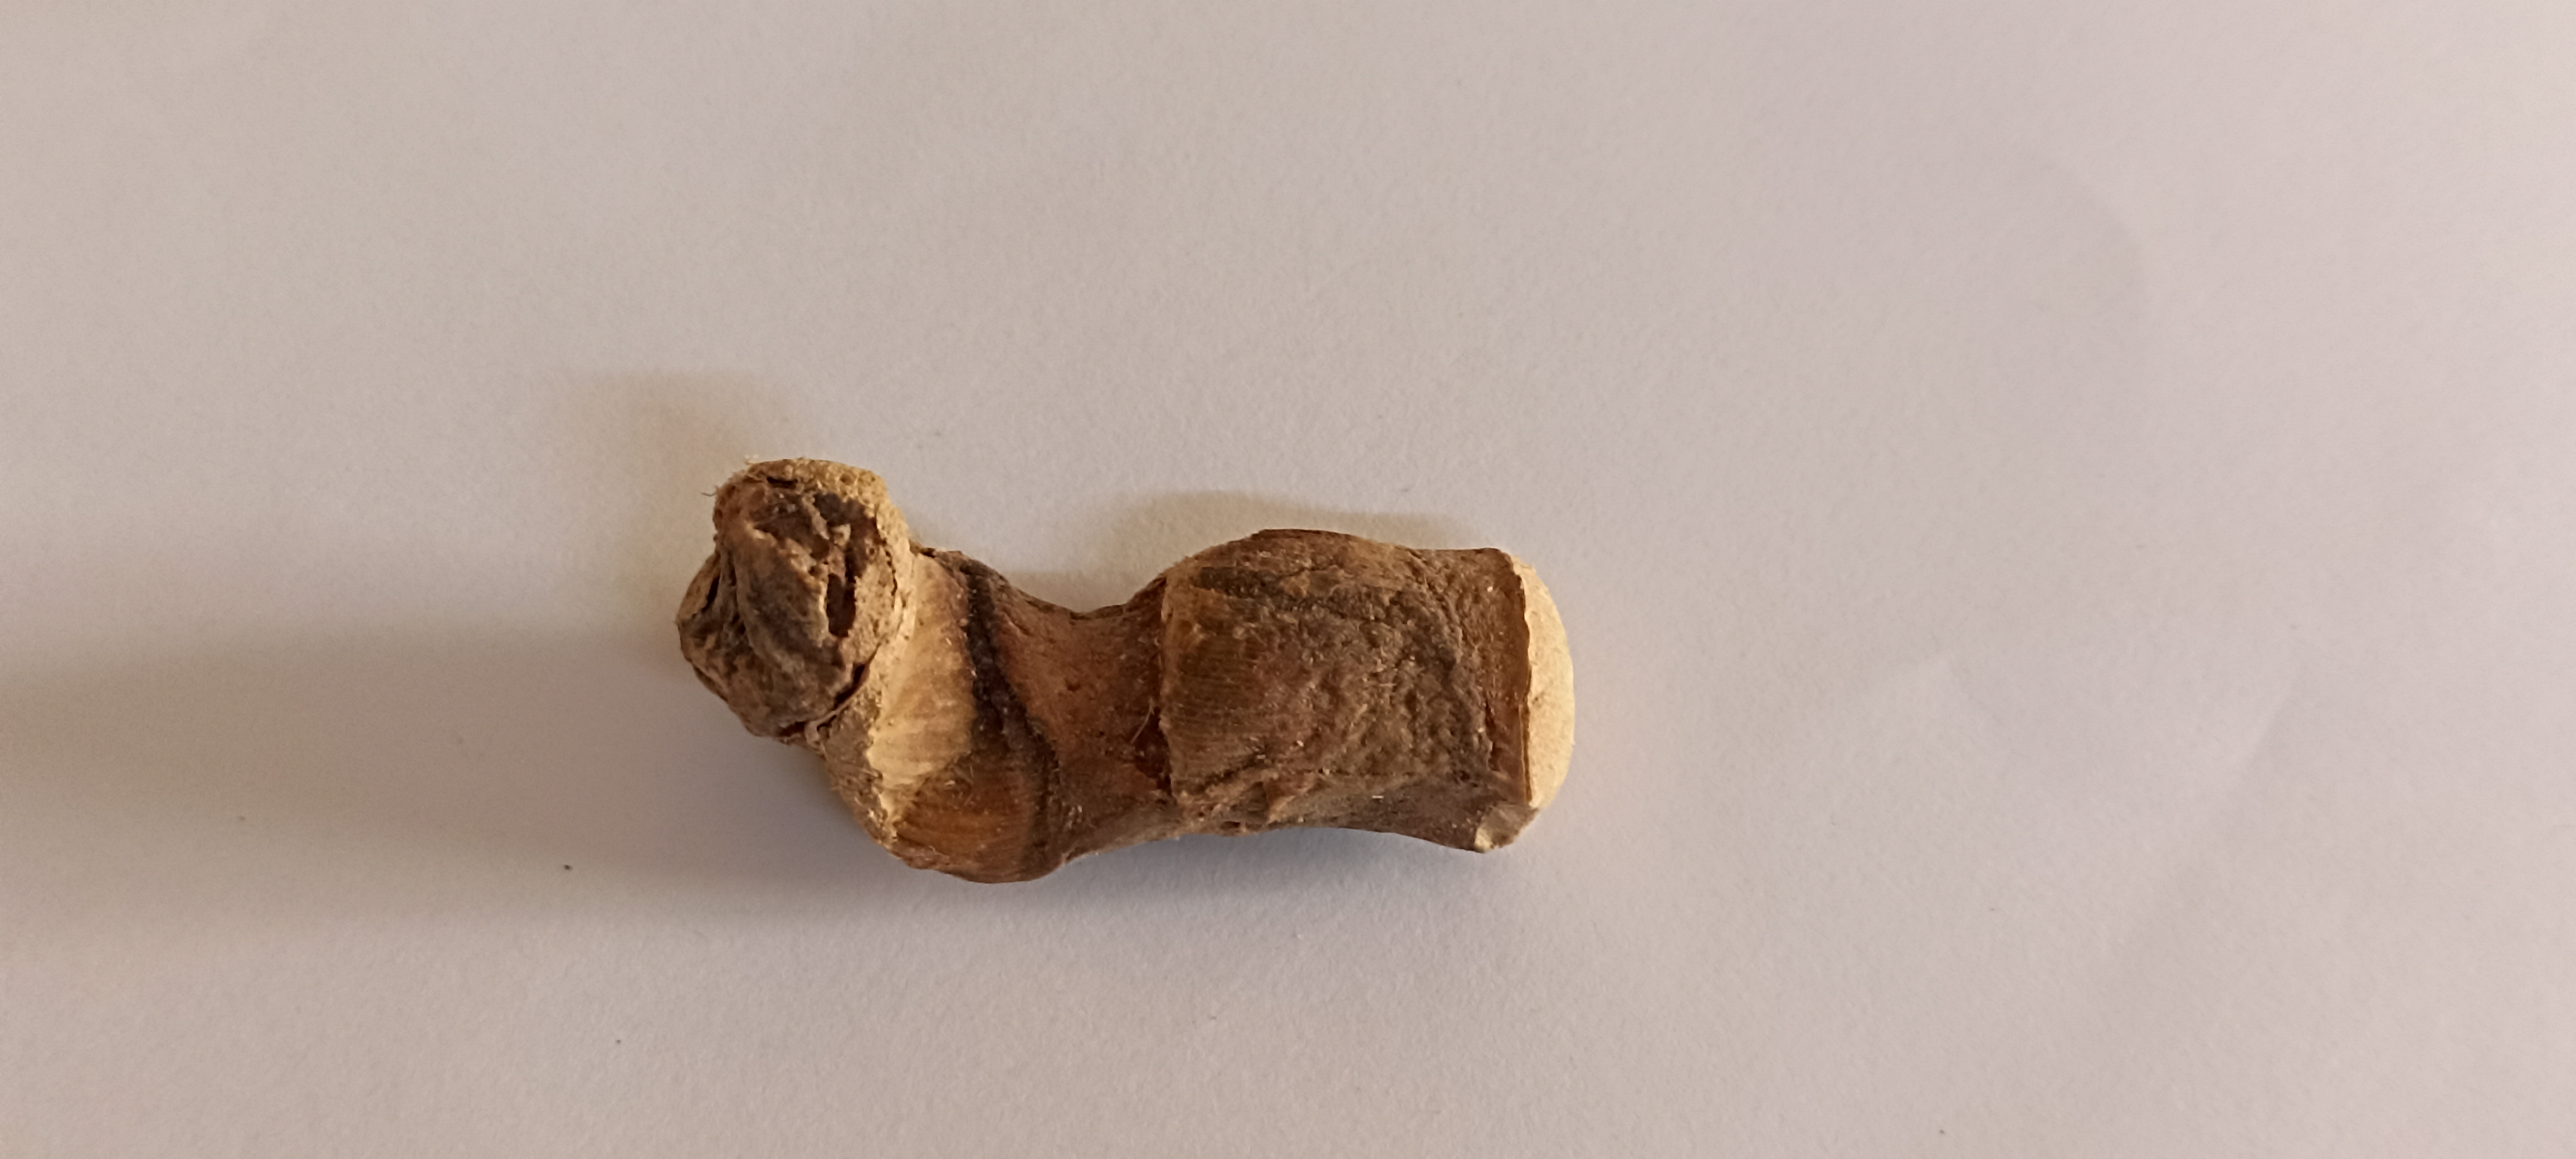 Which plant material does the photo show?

vekhand
